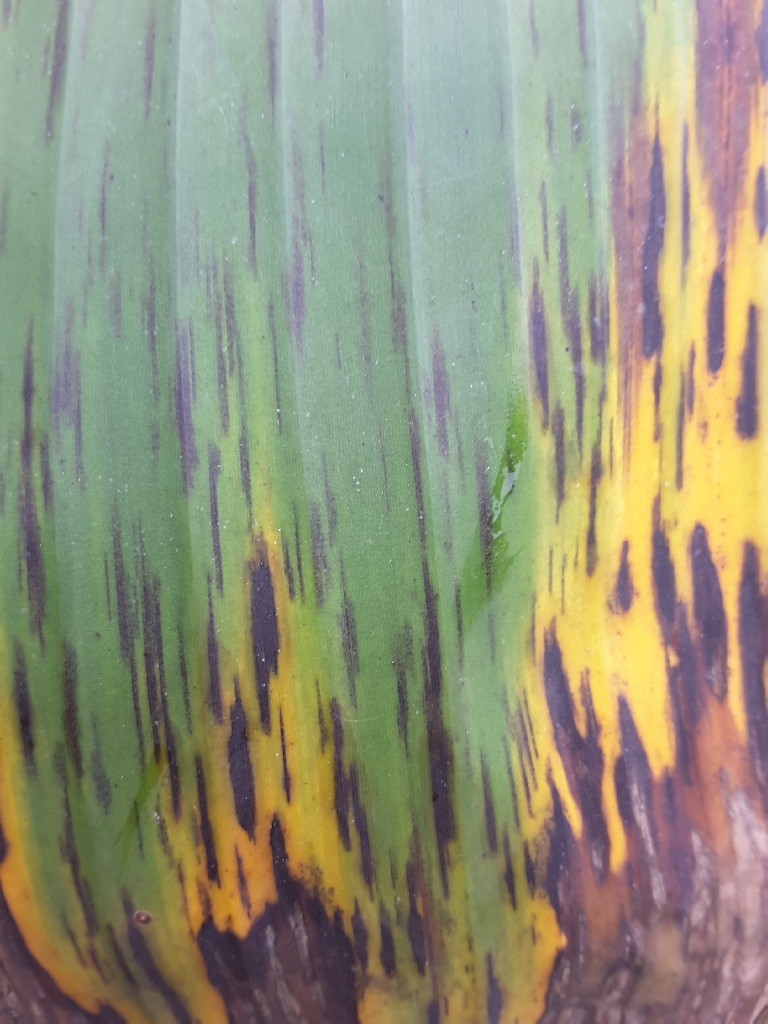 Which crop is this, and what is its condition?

banana, black sigatoka
